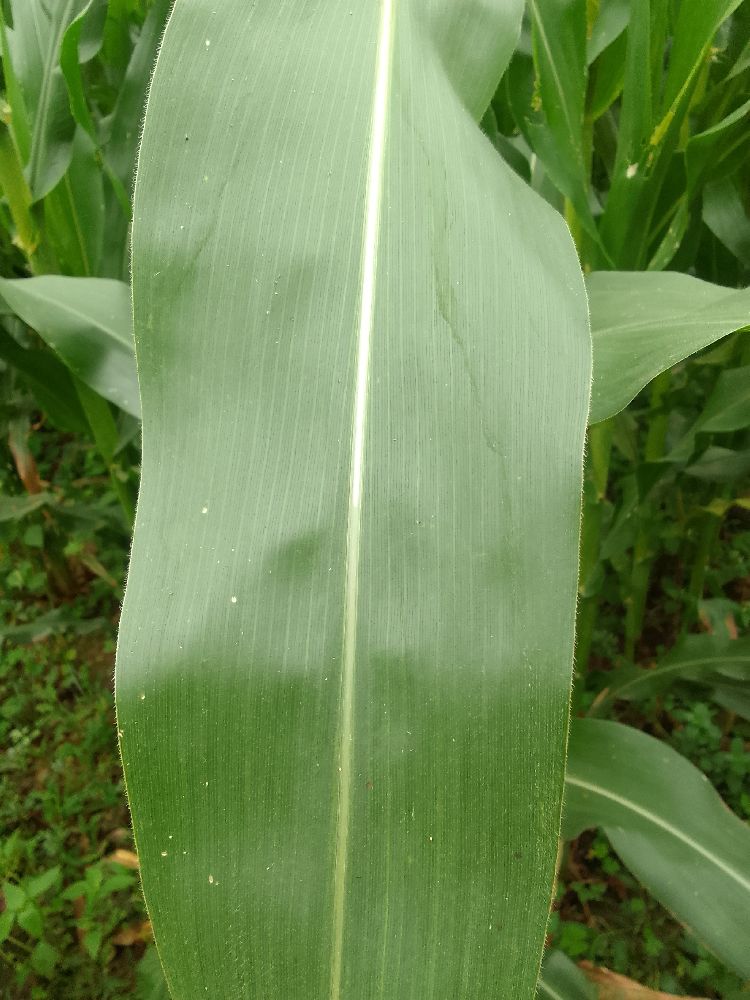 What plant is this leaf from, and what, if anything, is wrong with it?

maize, healthy
